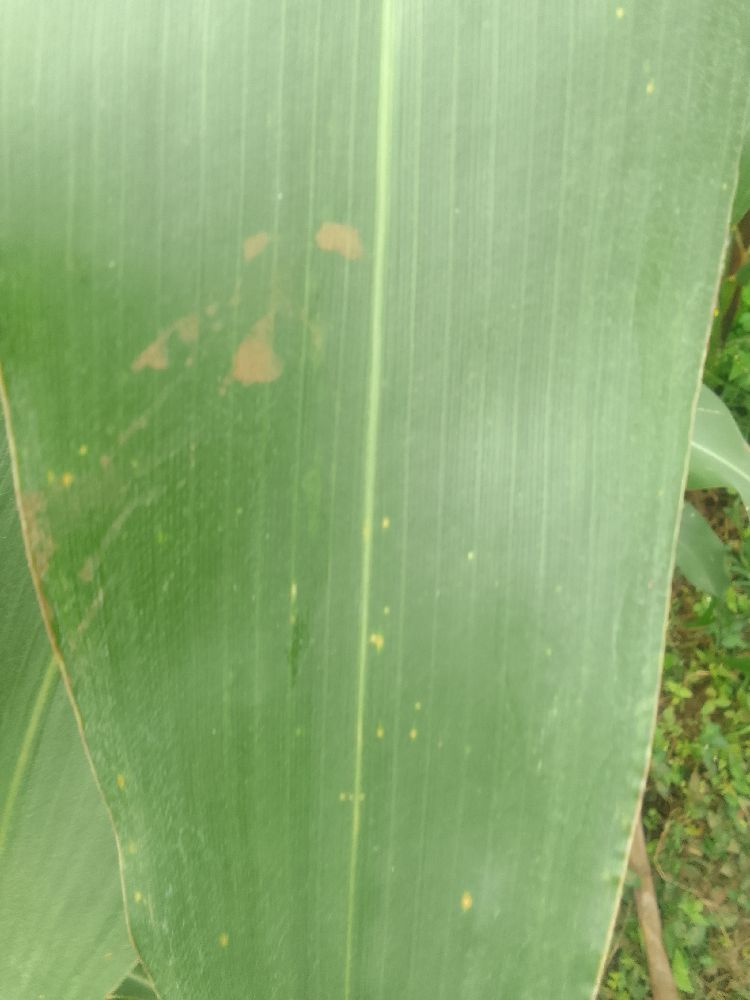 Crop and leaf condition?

maize, healthy
